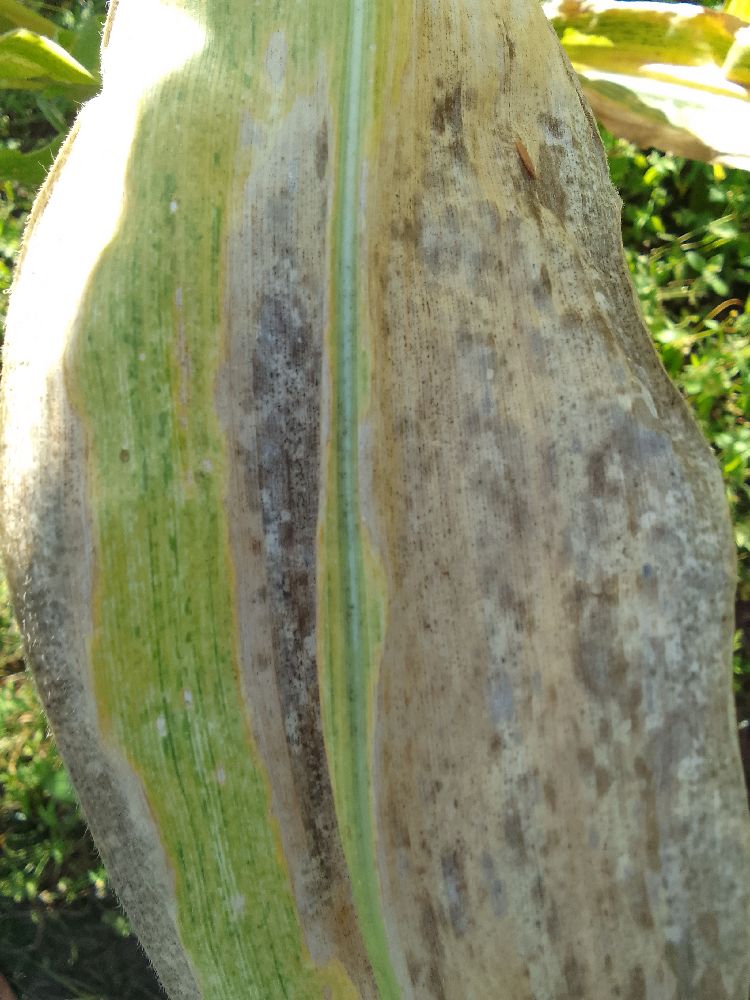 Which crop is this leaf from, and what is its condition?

maize, maize lethal necrosis
